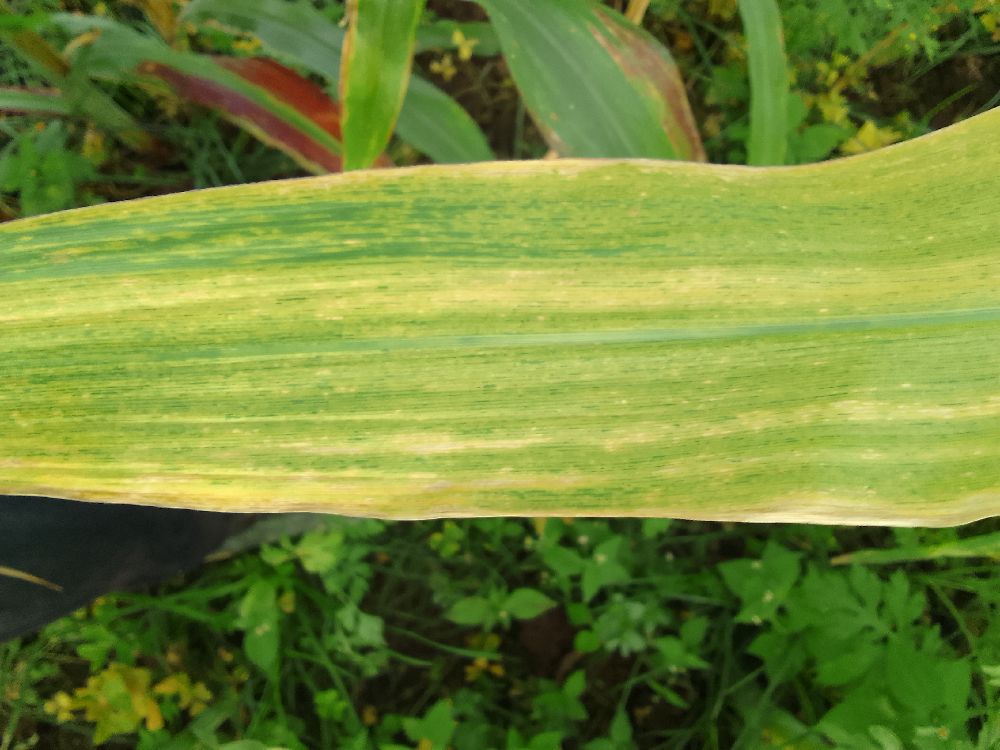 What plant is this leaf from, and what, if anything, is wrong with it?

maize, maize lethal necrosis
